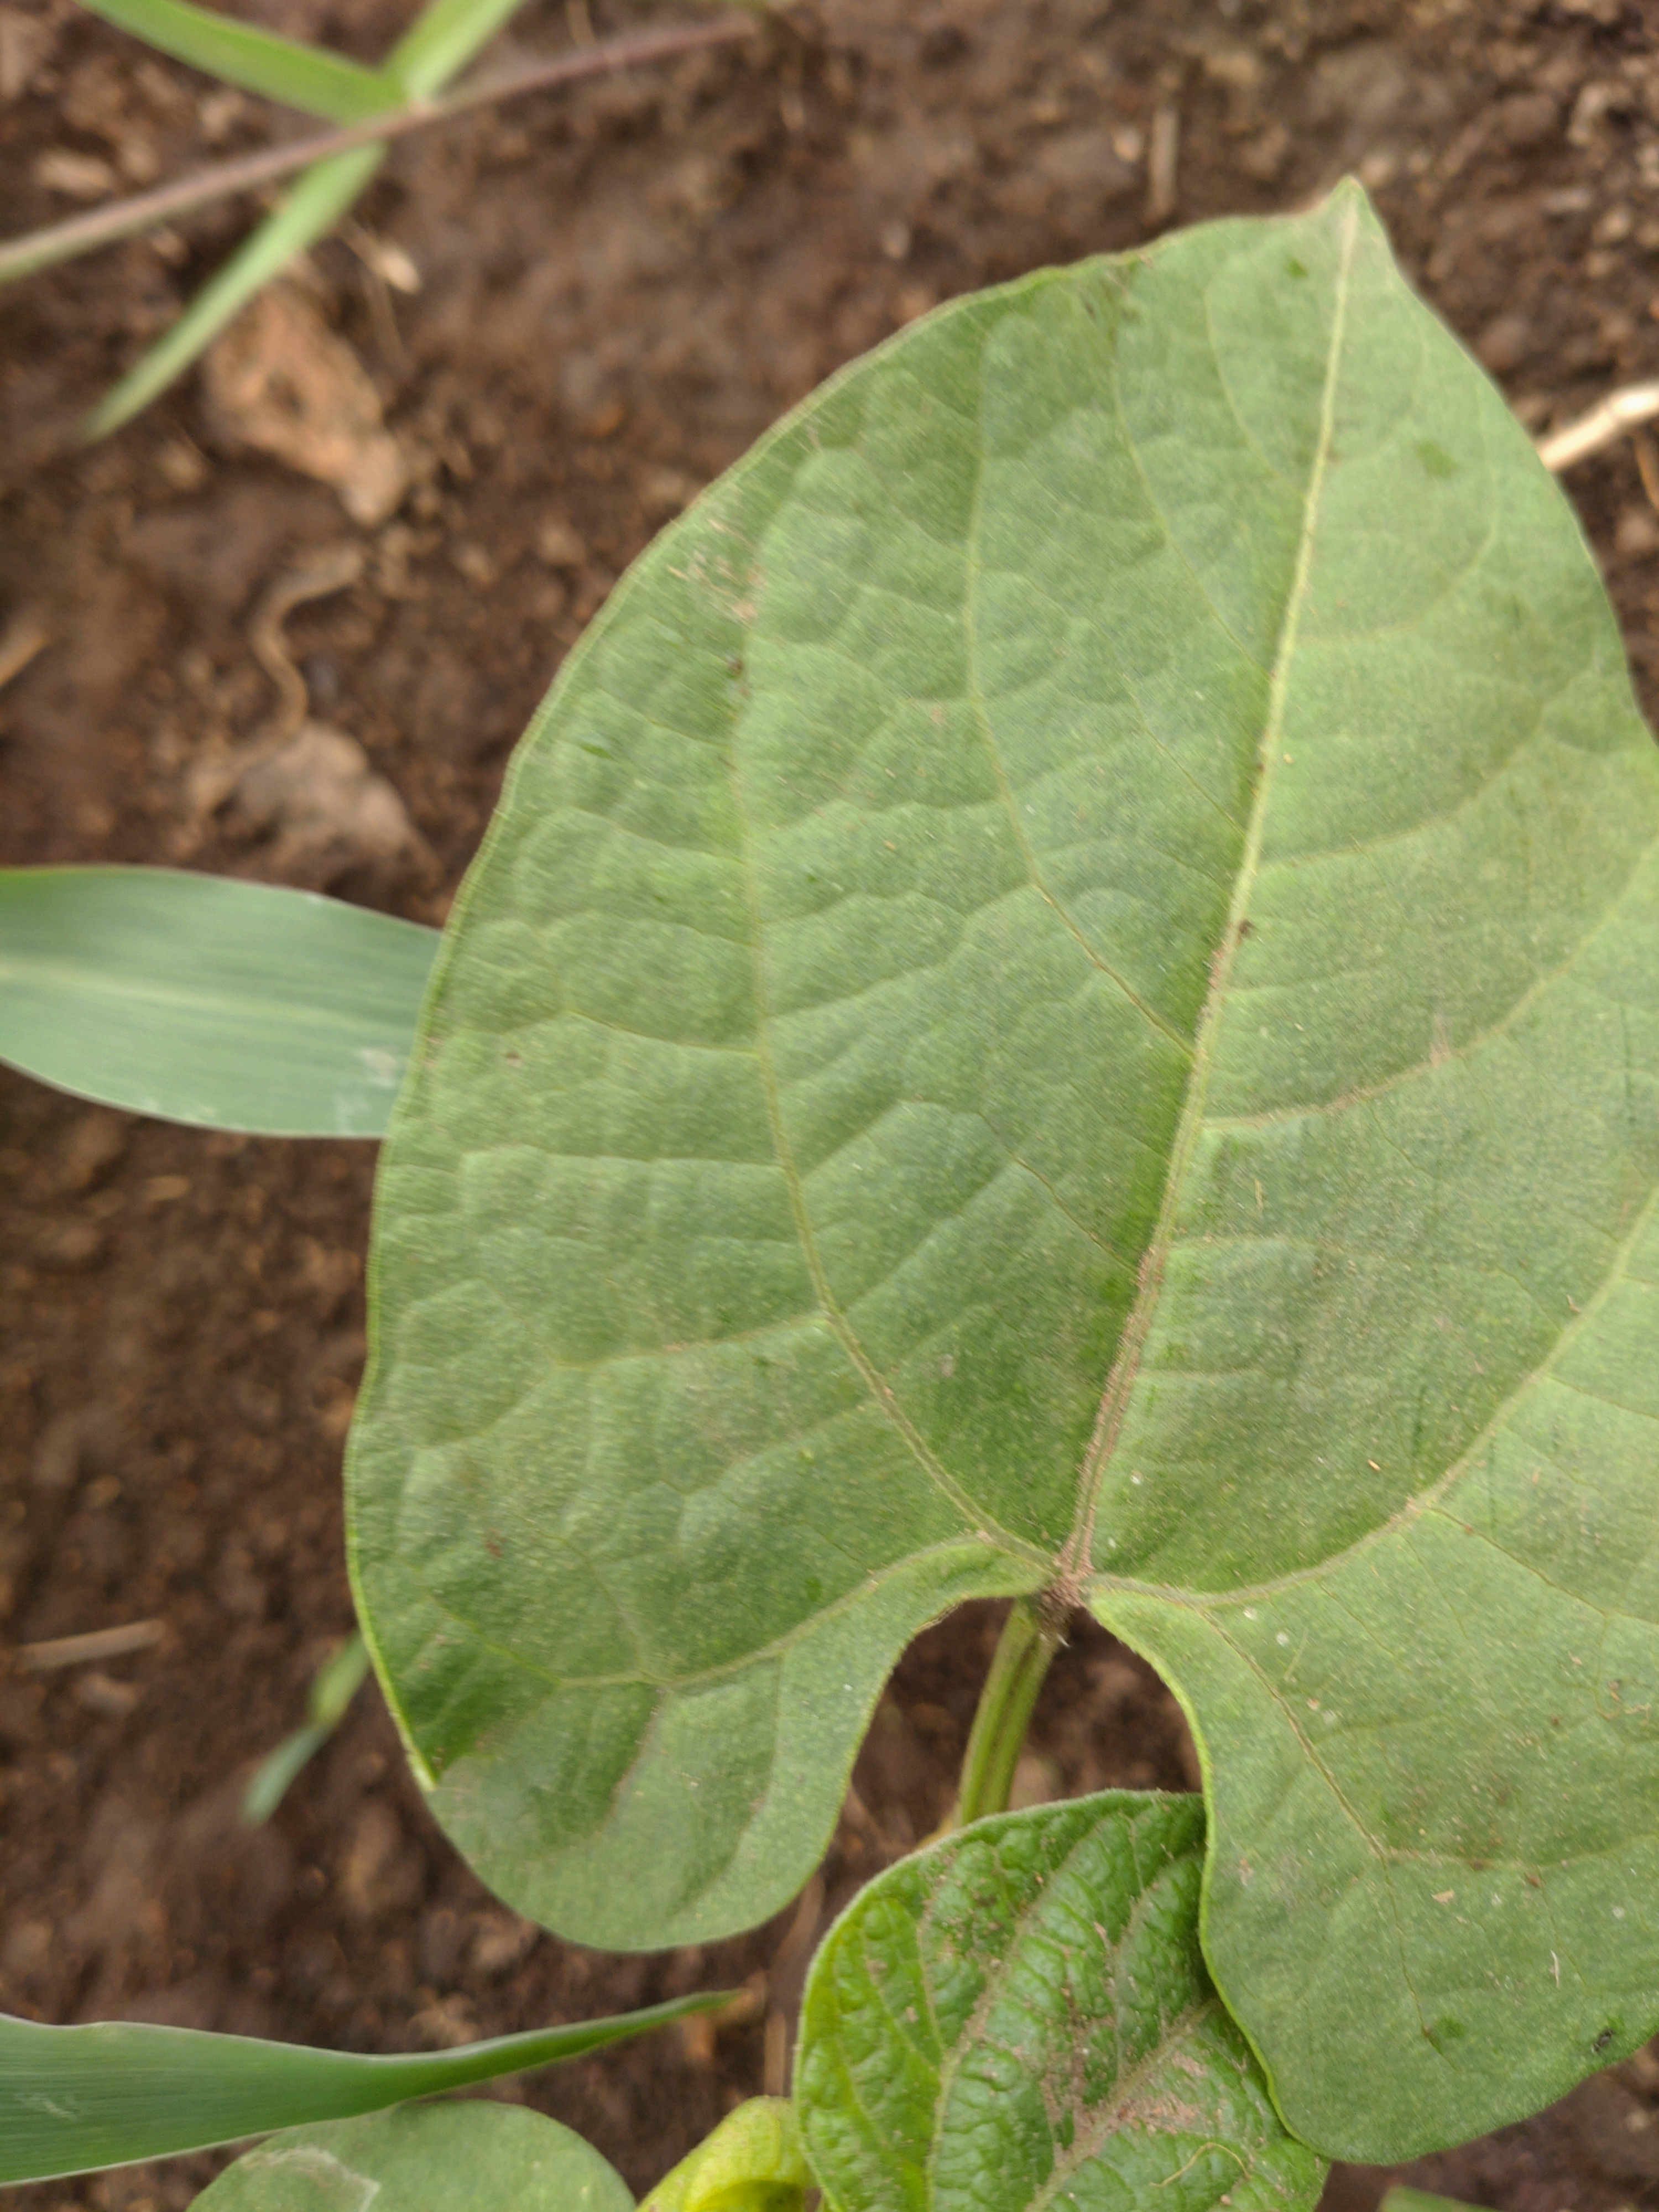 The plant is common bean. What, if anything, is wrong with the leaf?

healthy
